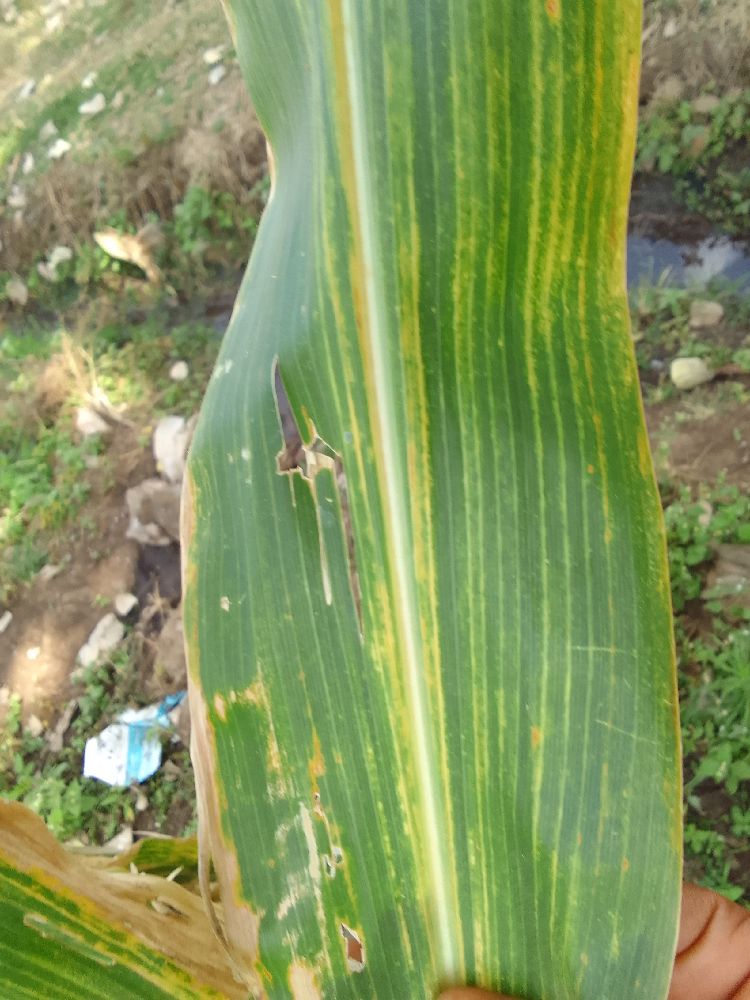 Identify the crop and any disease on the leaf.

maize, maize lethal necrosis
